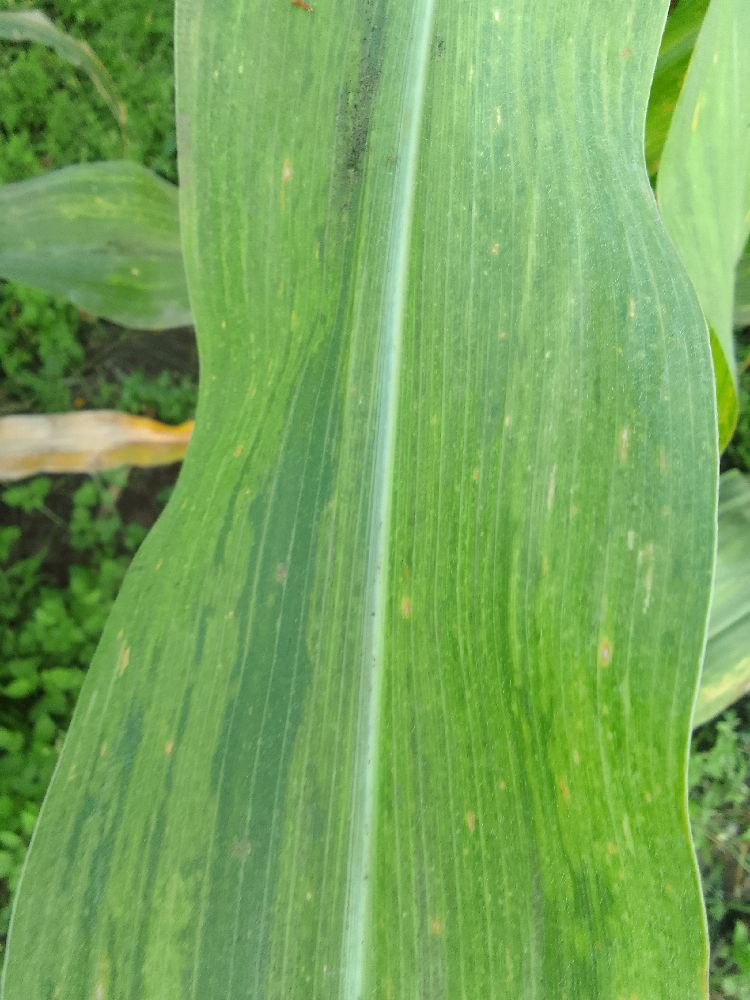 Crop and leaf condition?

maize, maize lethal necrosis
